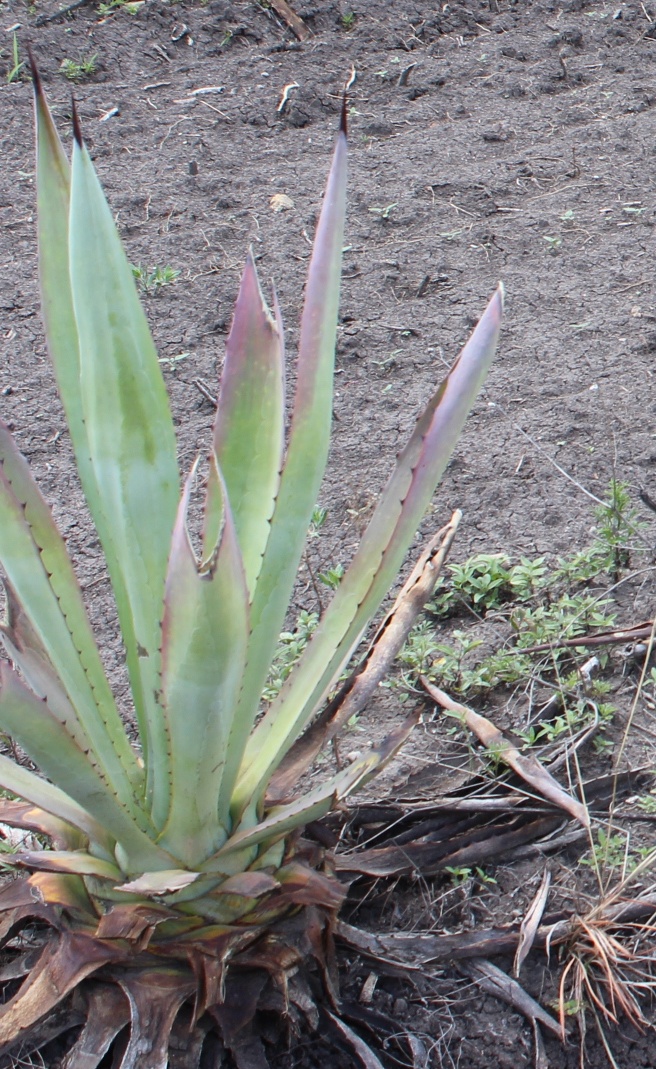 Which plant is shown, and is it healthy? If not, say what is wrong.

agave, sick
